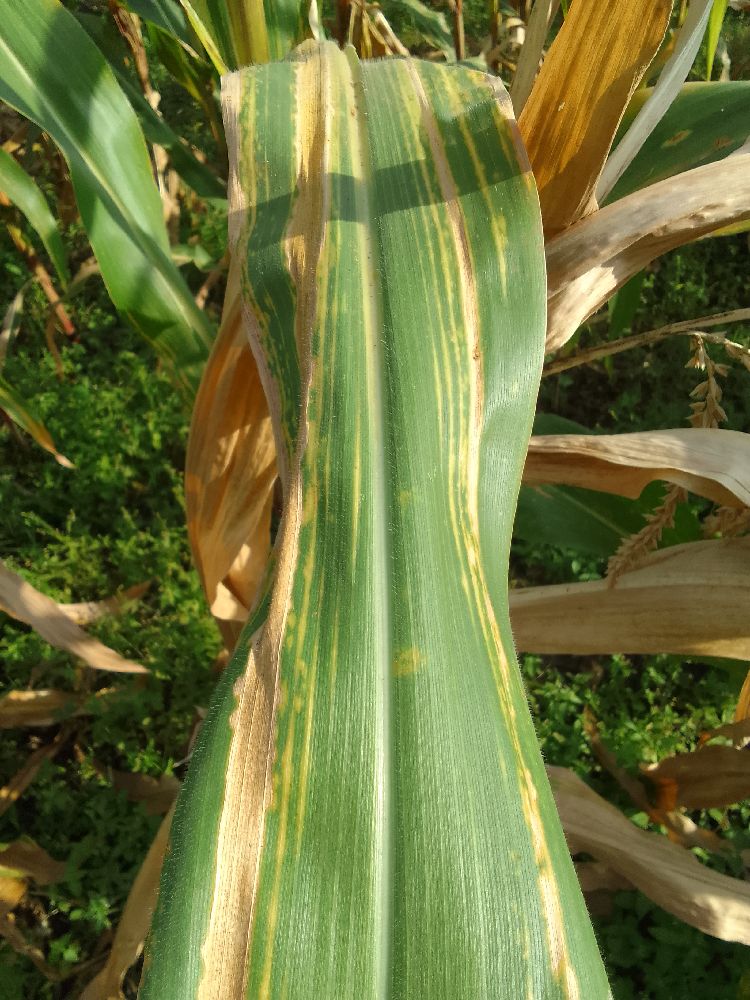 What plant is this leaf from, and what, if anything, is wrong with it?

maize, maize lethal necrosis
